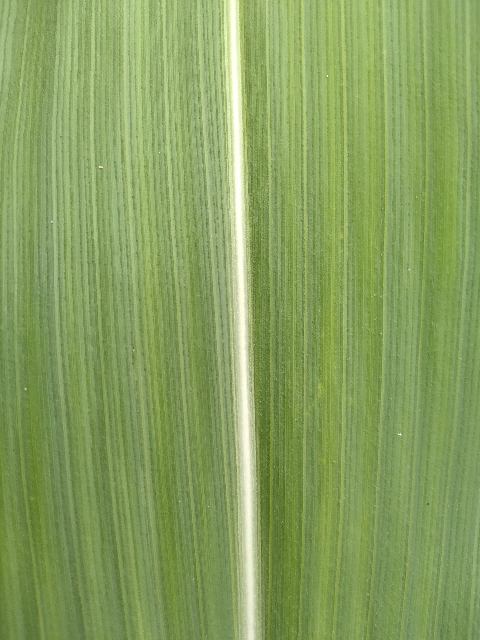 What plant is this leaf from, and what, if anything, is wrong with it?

maize, healthy
